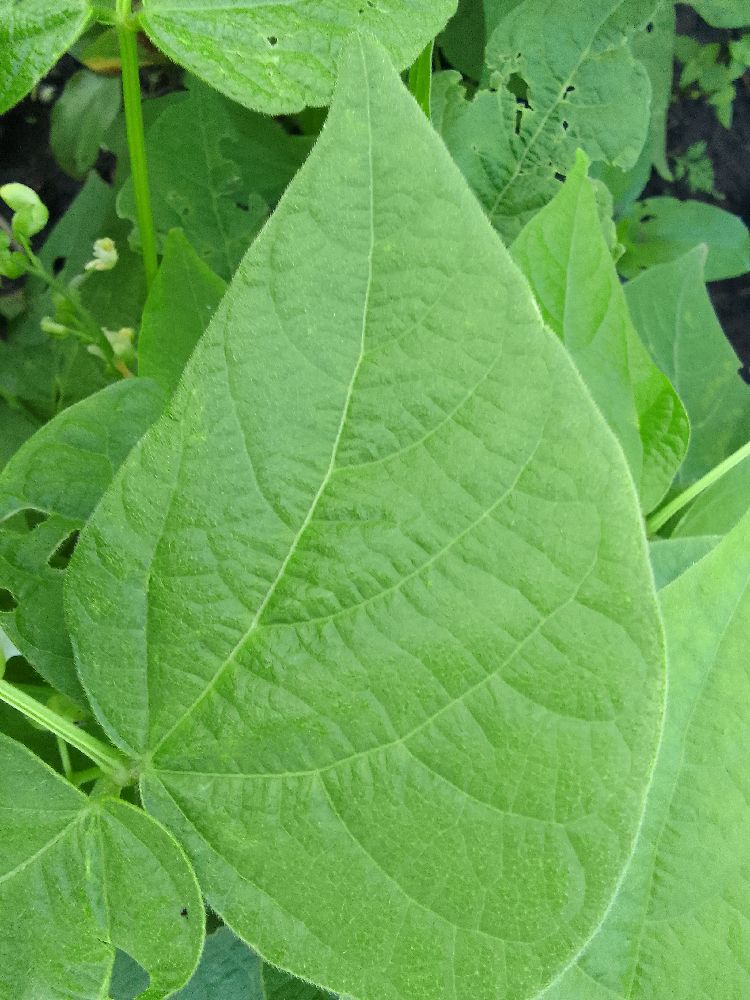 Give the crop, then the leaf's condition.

common bean, healthy
